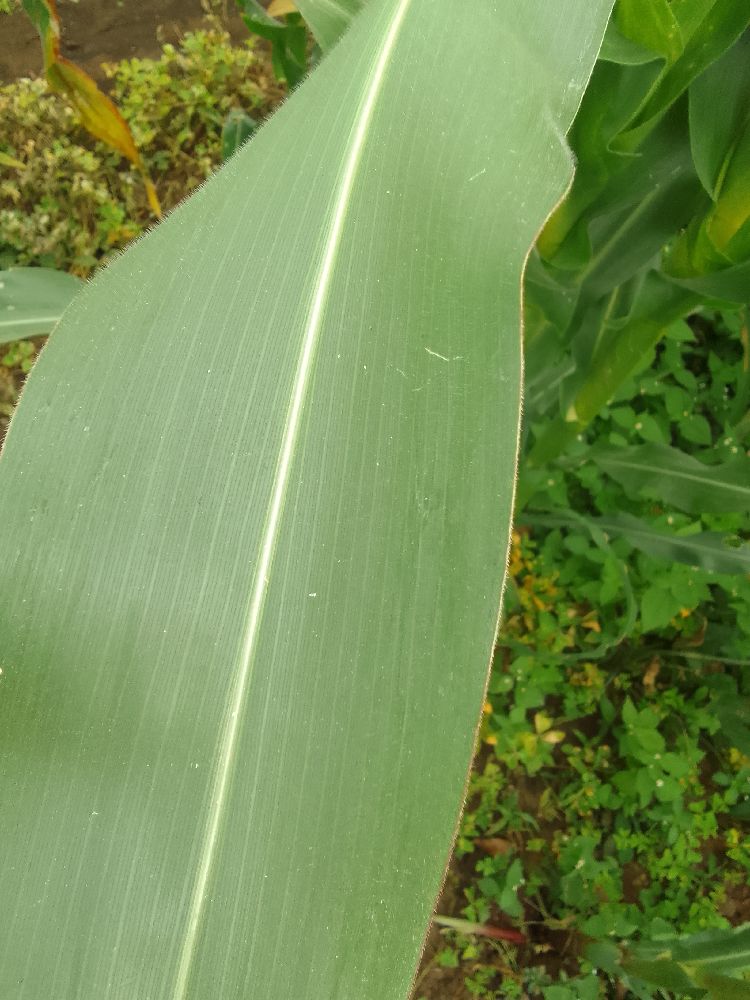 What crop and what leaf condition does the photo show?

maize, healthy
